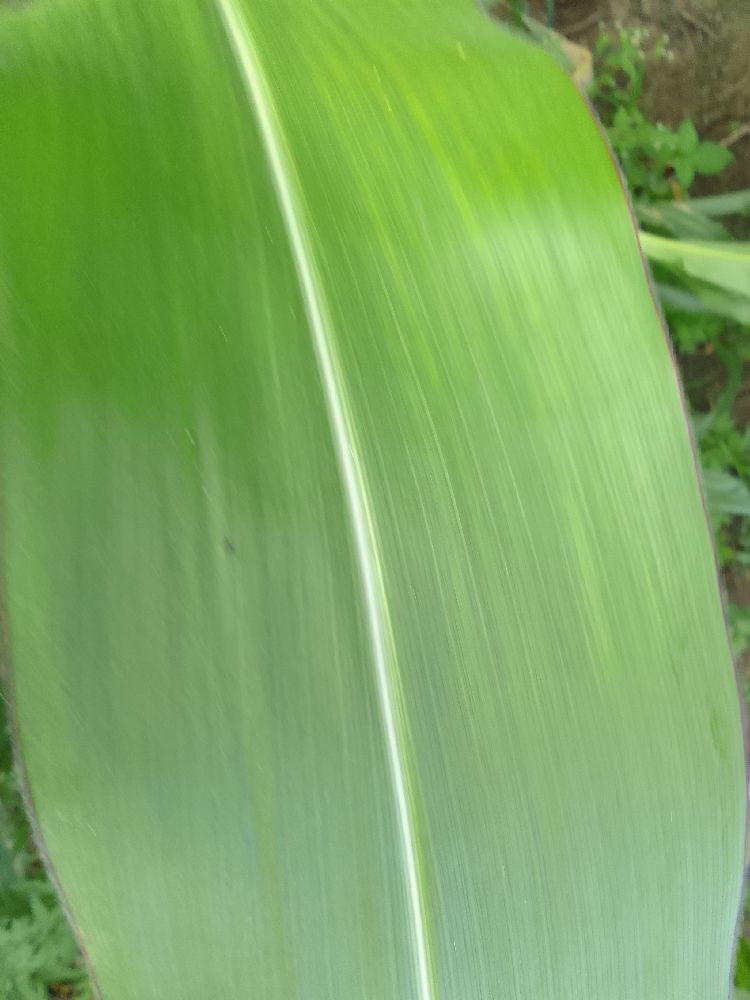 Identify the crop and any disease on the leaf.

maize, healthy
